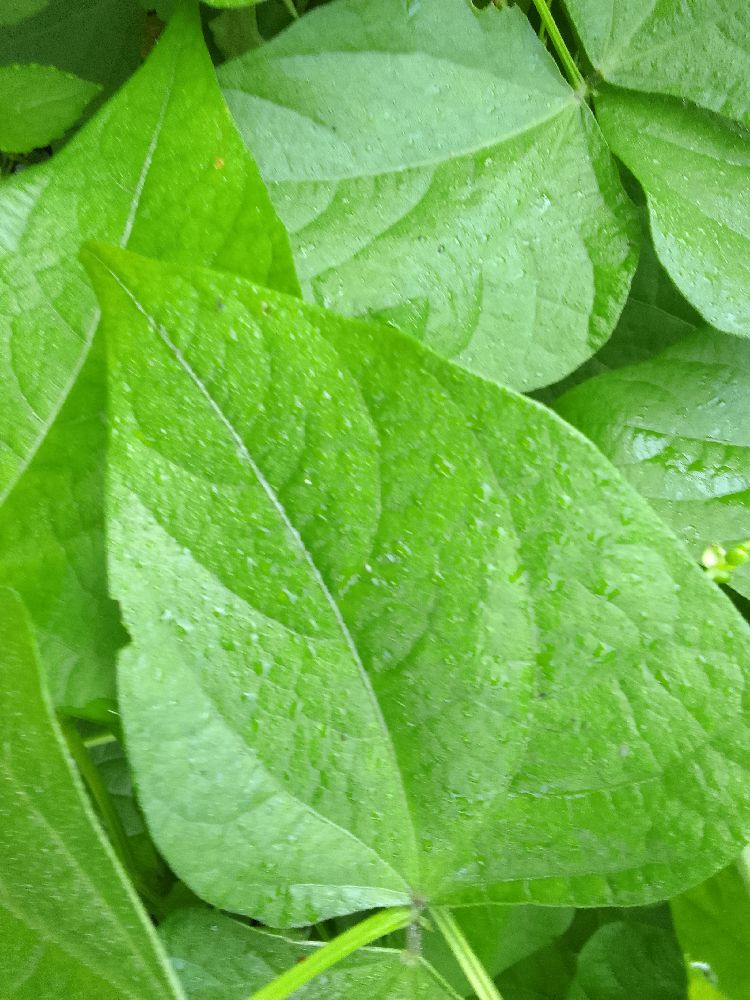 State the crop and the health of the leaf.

common bean, healthy
